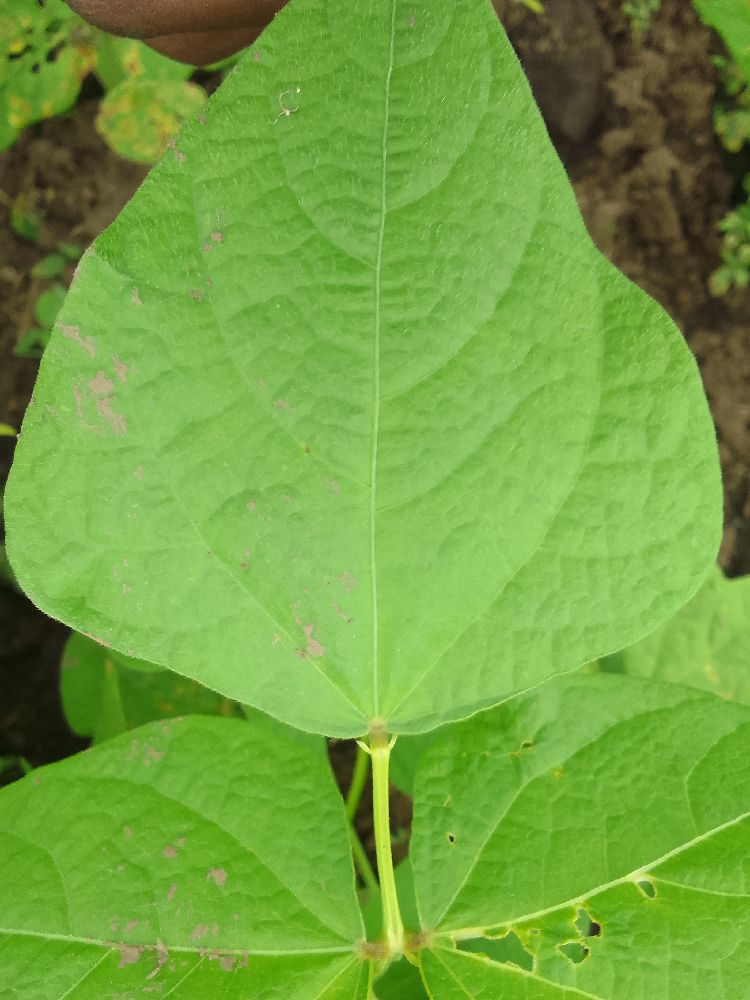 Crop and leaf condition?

common bean, healthy
